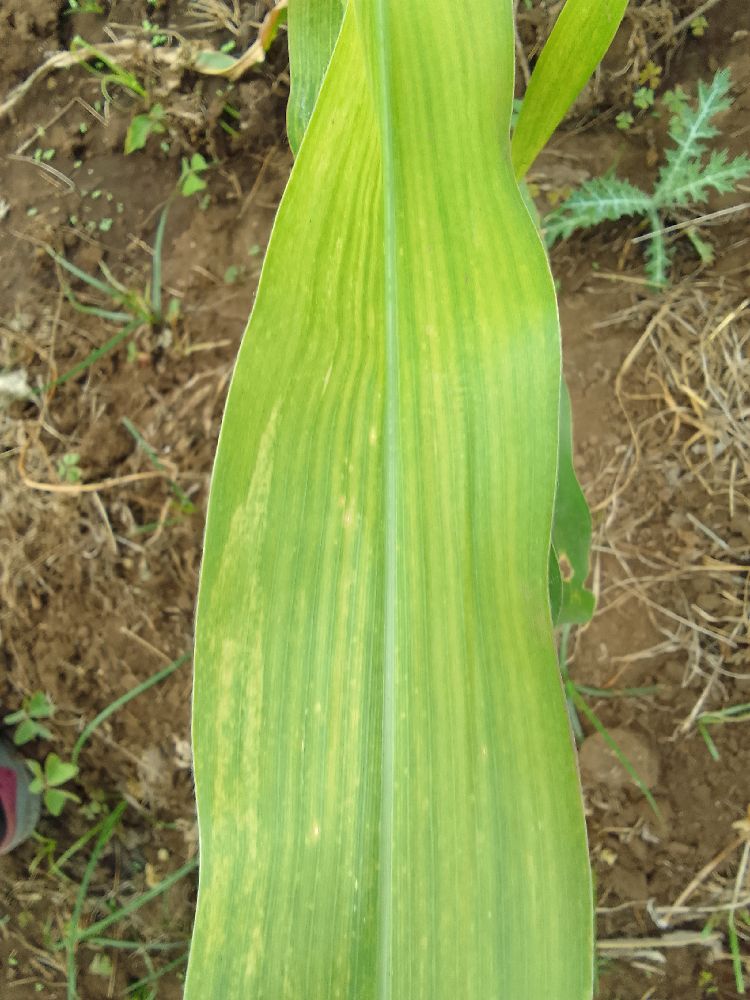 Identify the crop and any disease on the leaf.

maize, maize lethal necrosis
